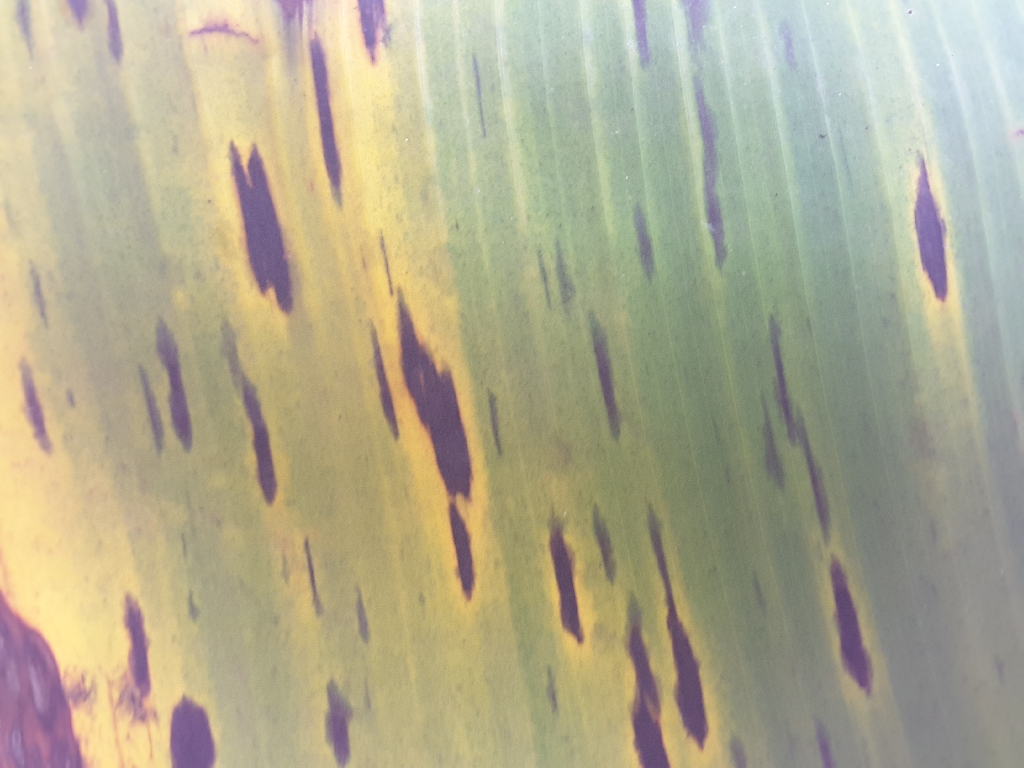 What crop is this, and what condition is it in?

banana, black sigatoka
